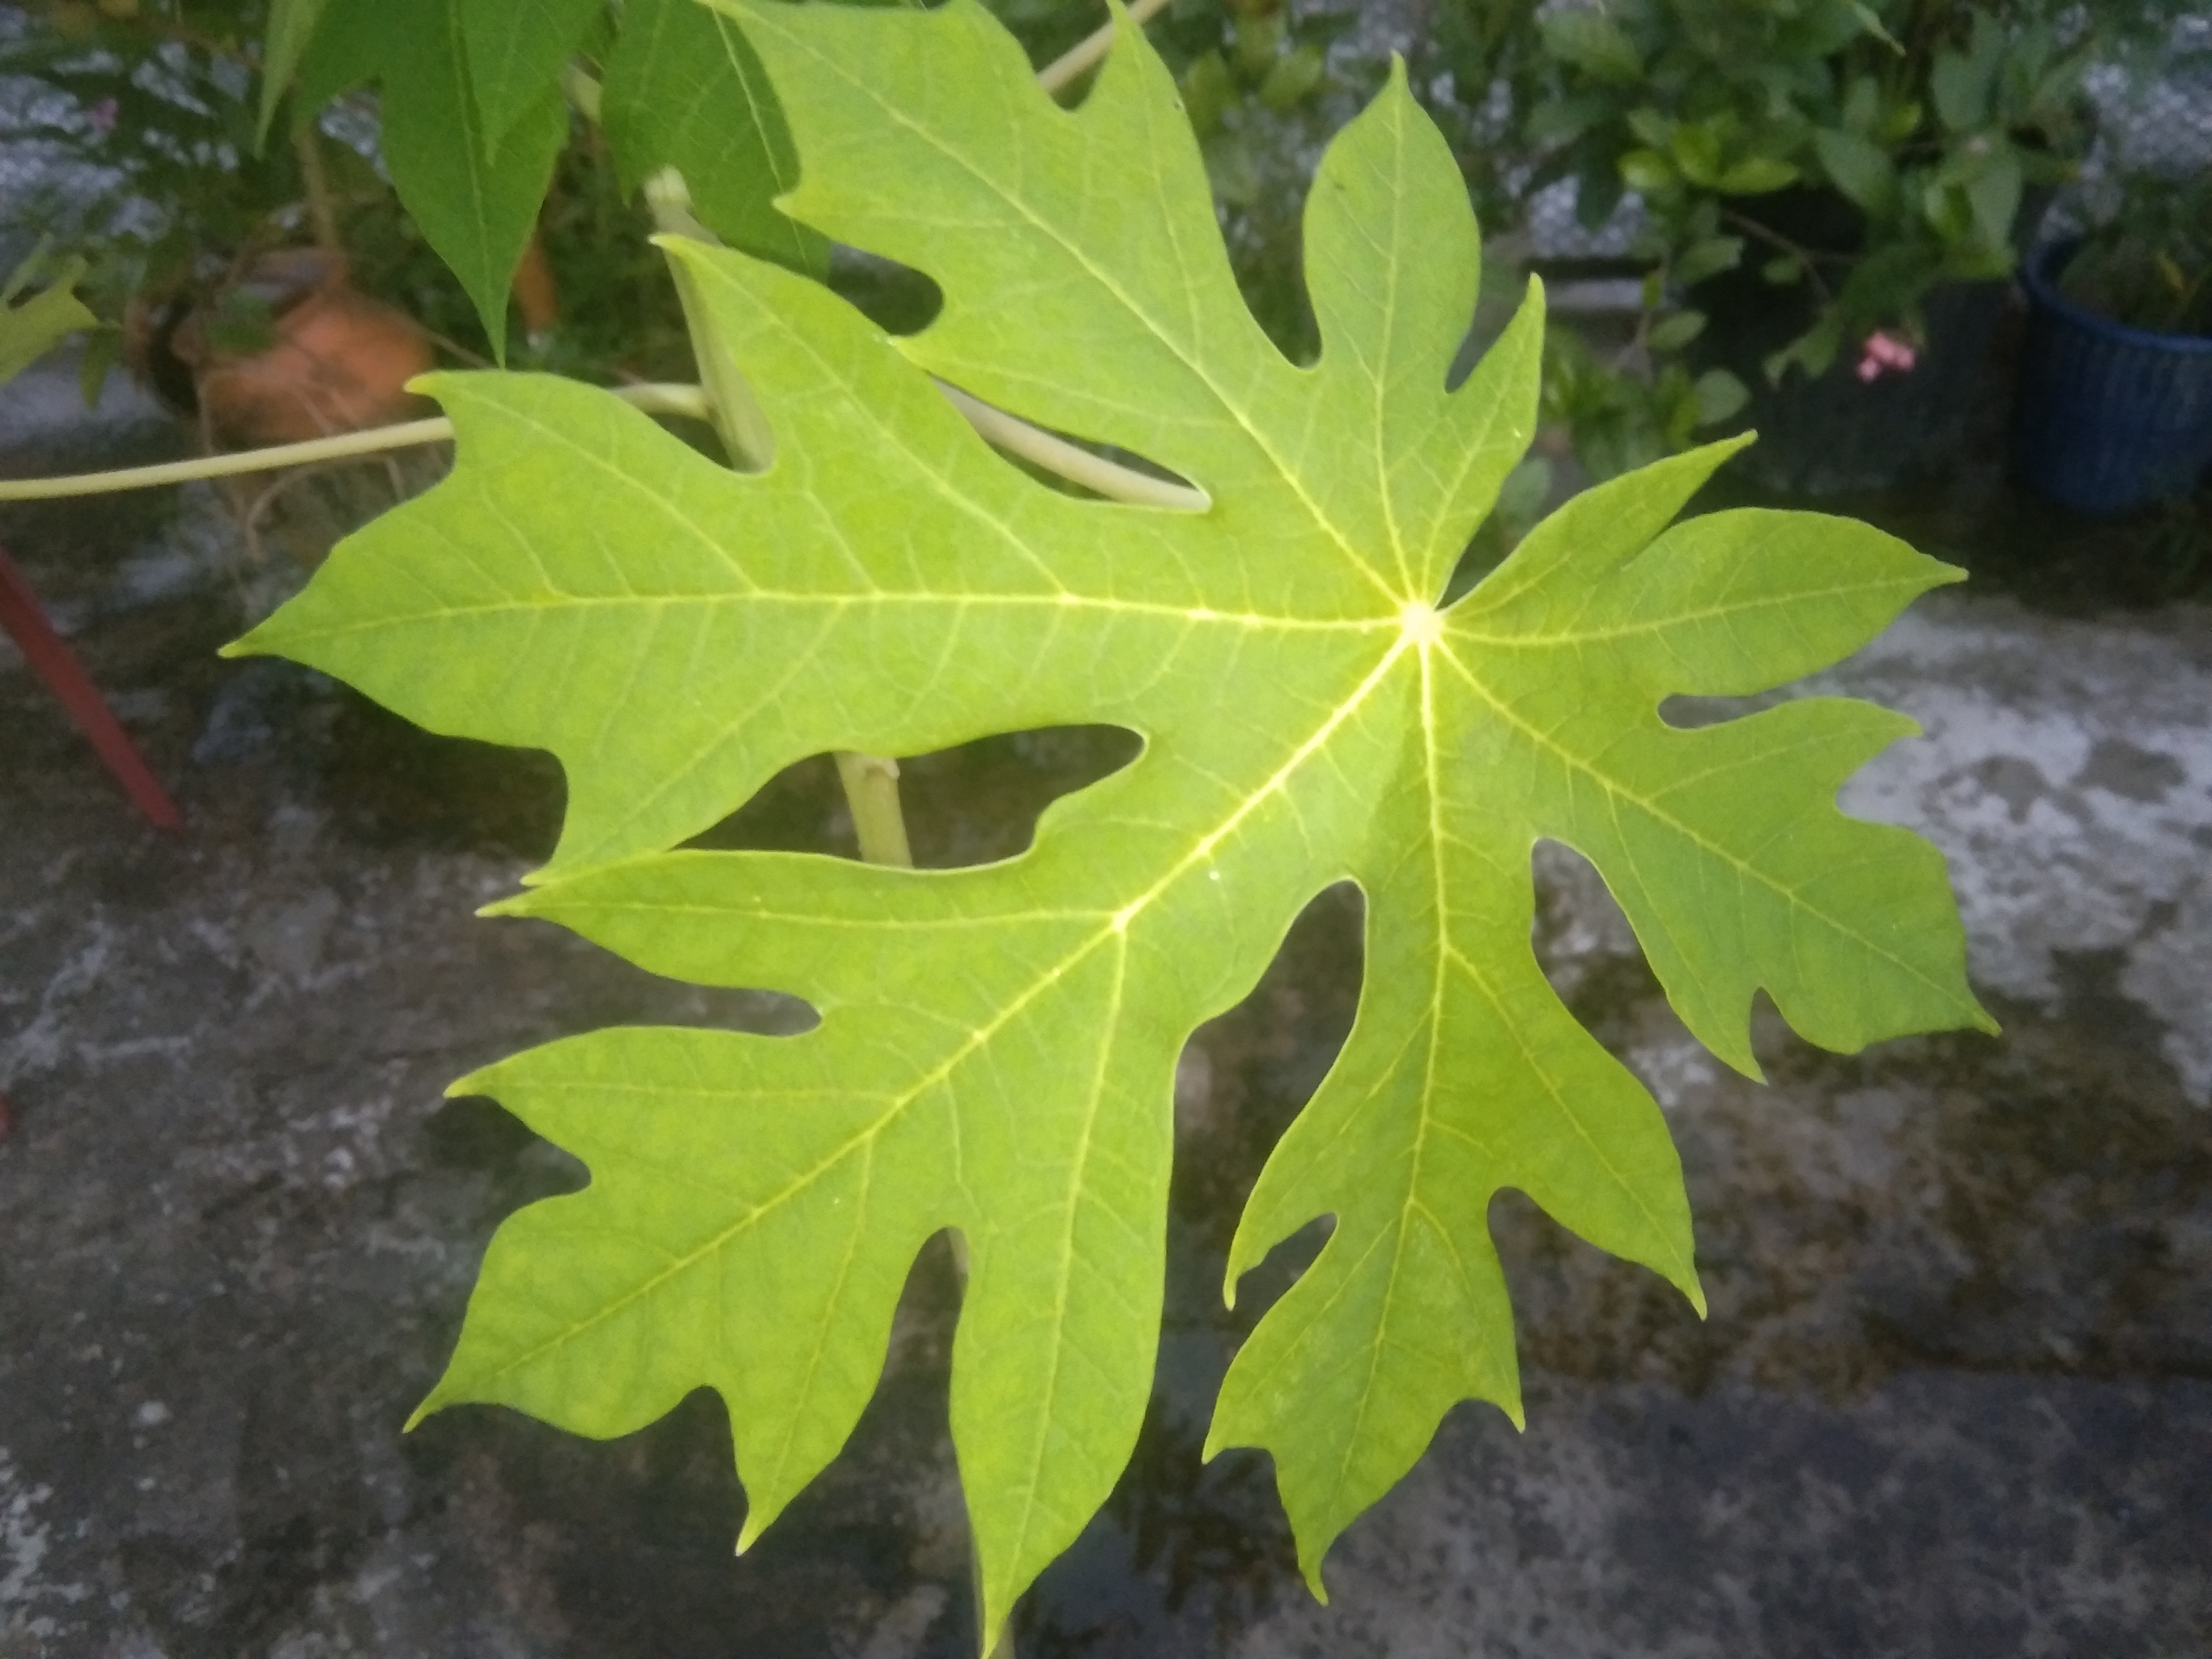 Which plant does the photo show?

papaya
